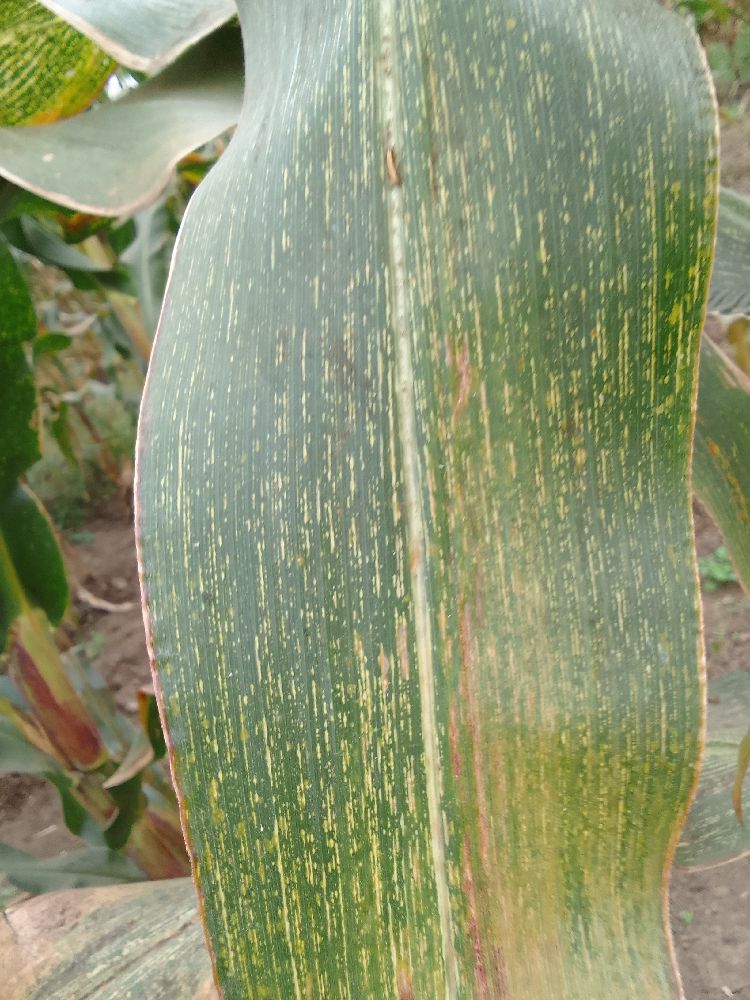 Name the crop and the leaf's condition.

maize, maize streak virus
